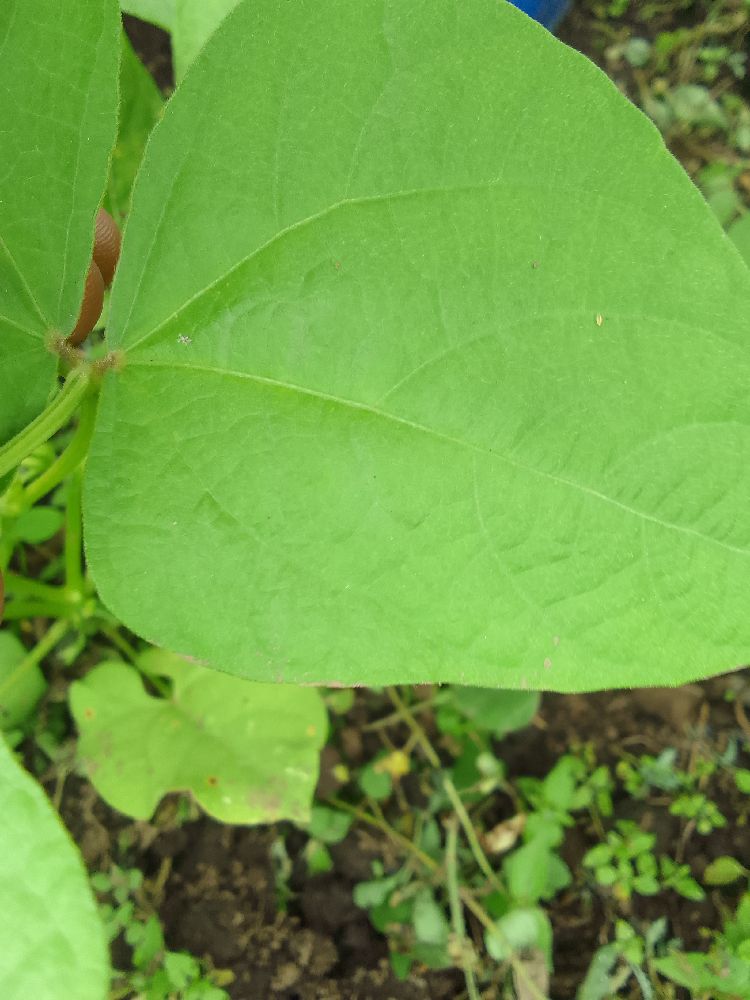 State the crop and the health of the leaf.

common bean, healthy
